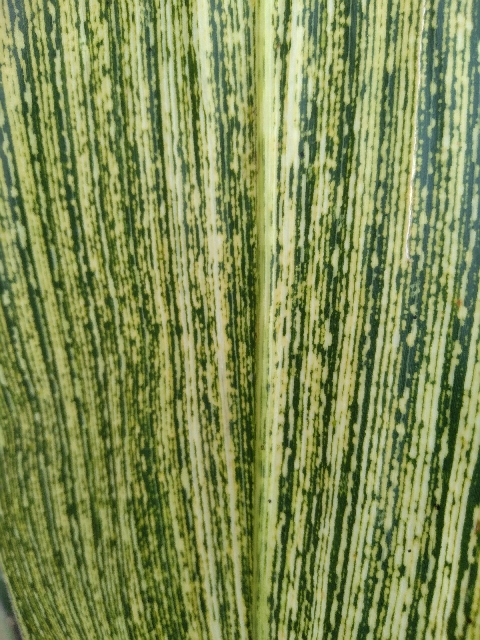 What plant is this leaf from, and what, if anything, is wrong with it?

maize, maize streak virus
